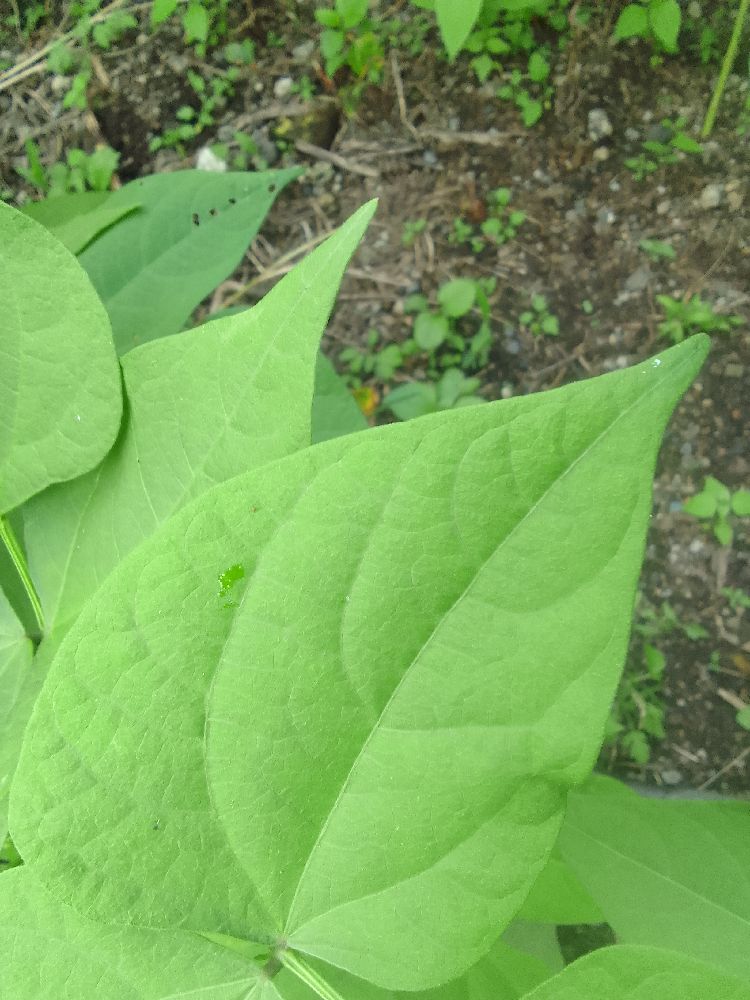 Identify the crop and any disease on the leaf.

common bean, healthy
